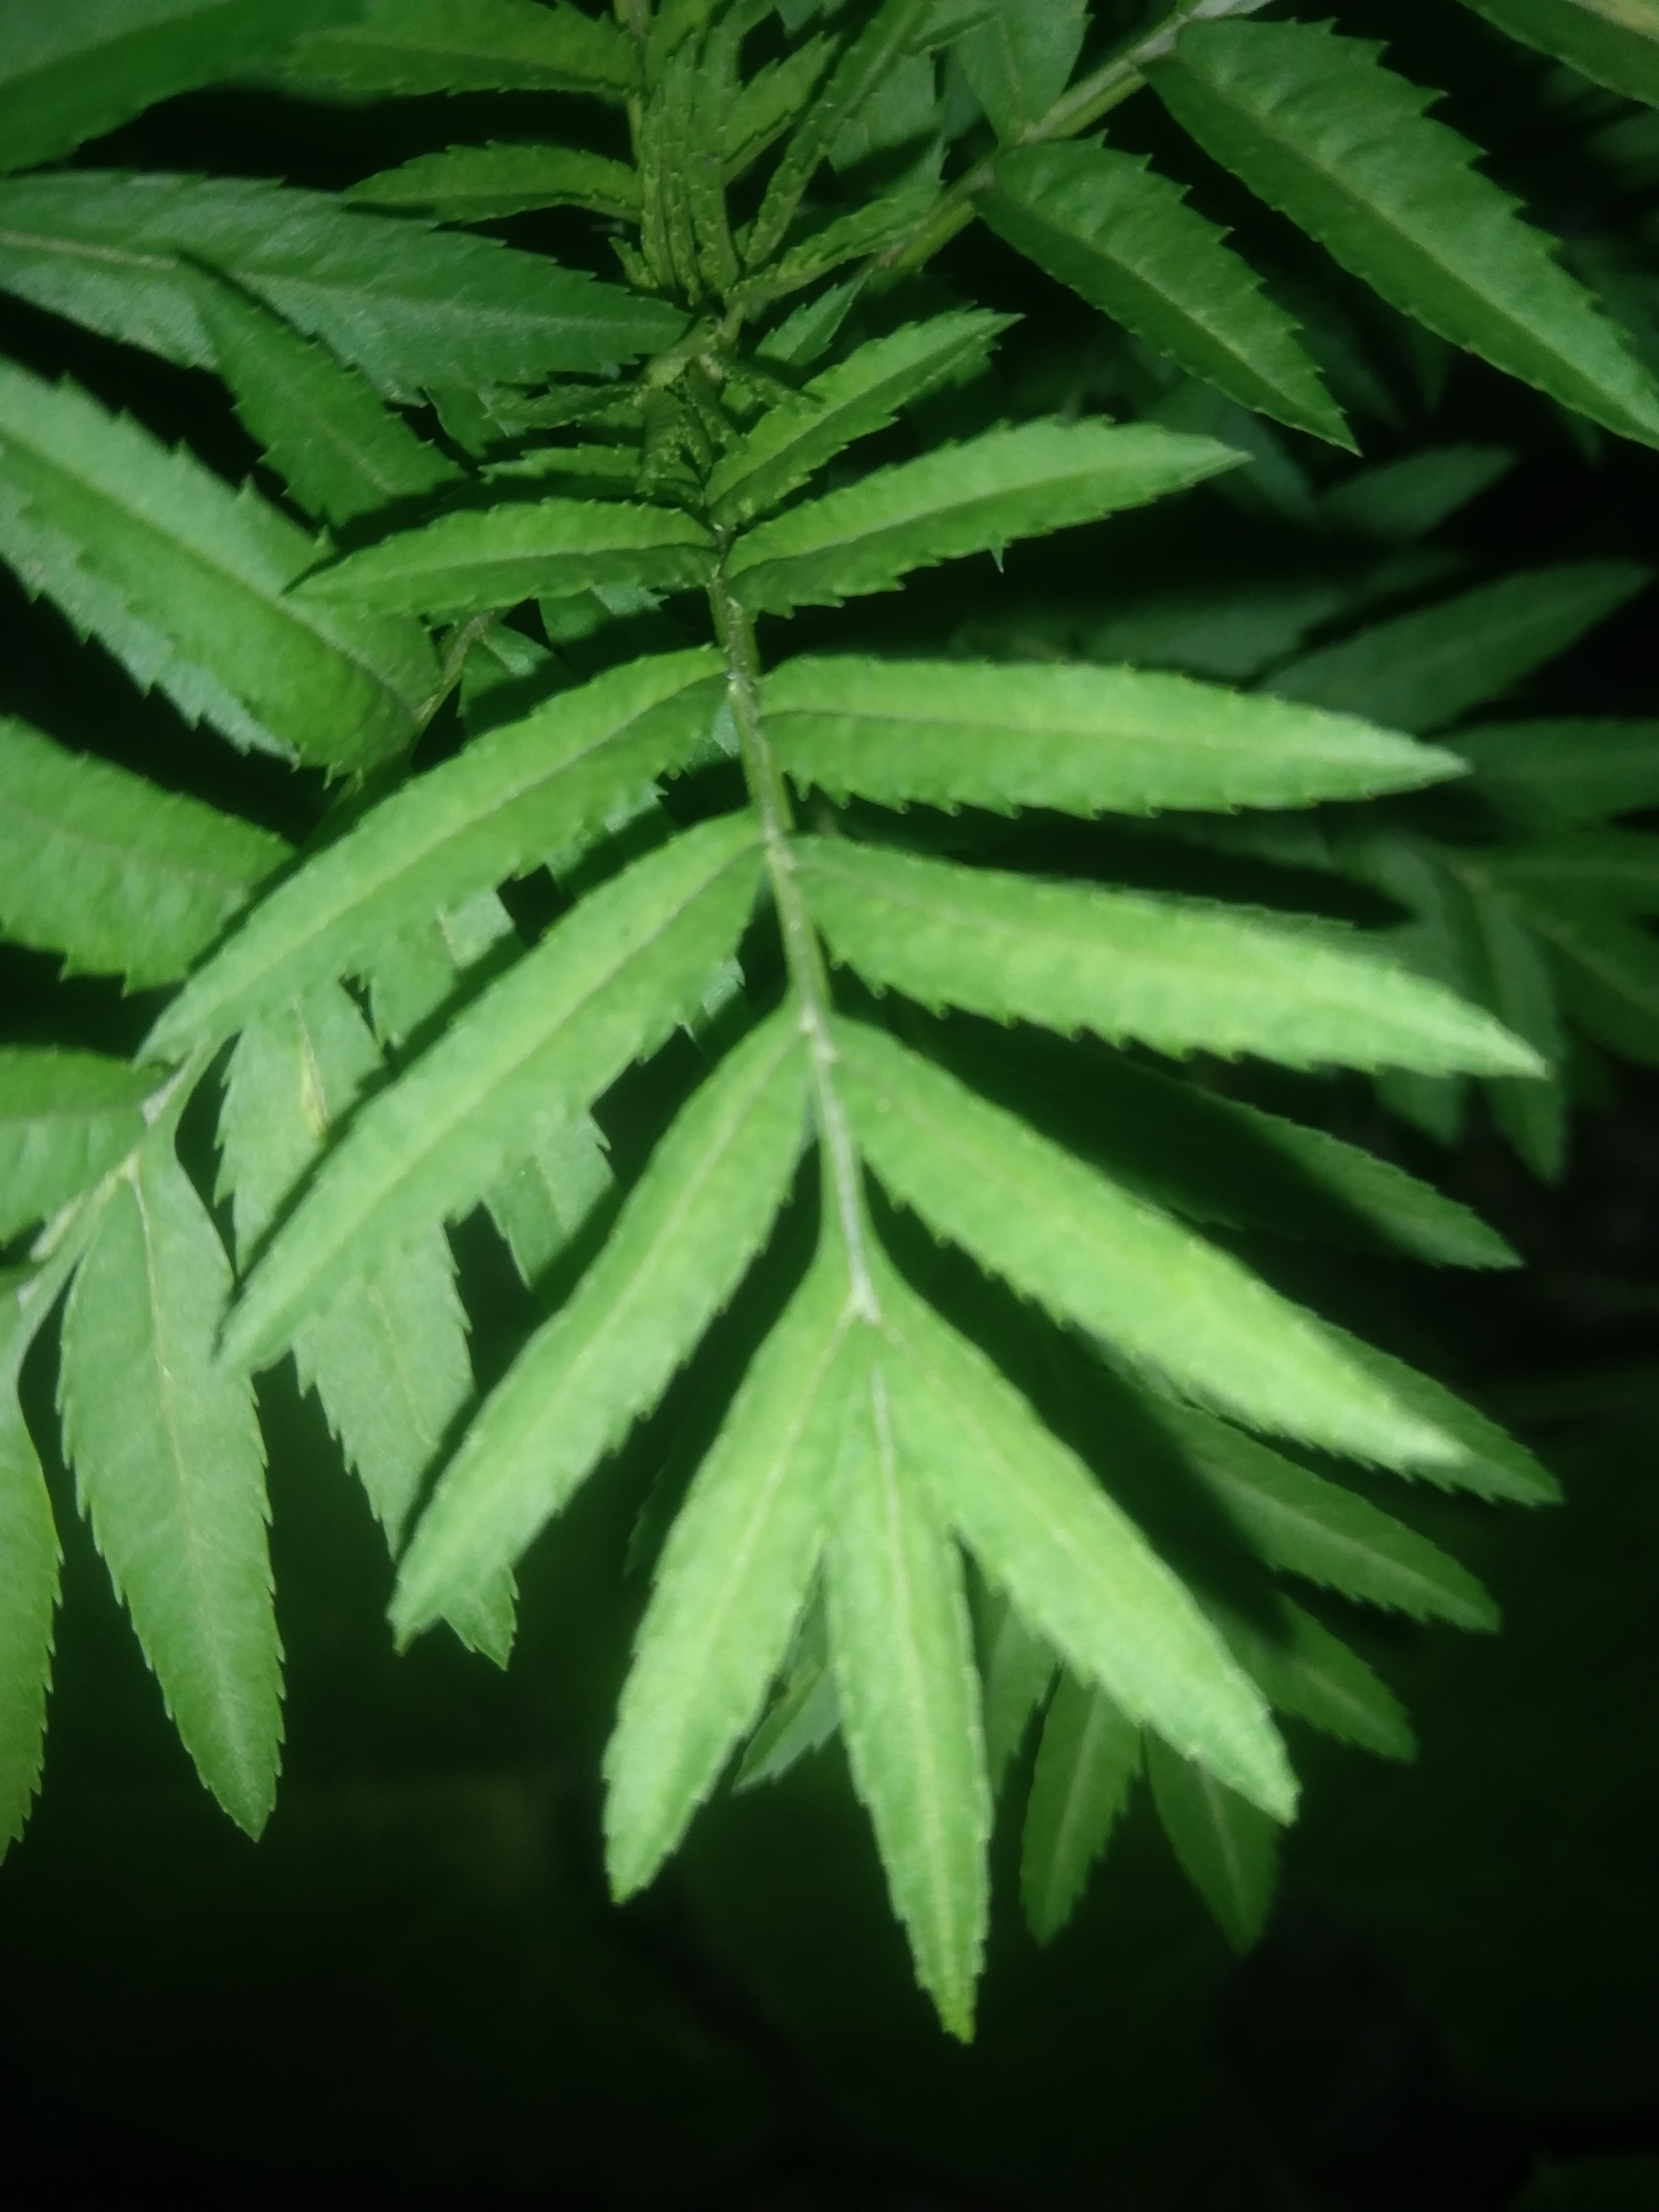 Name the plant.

marigold
